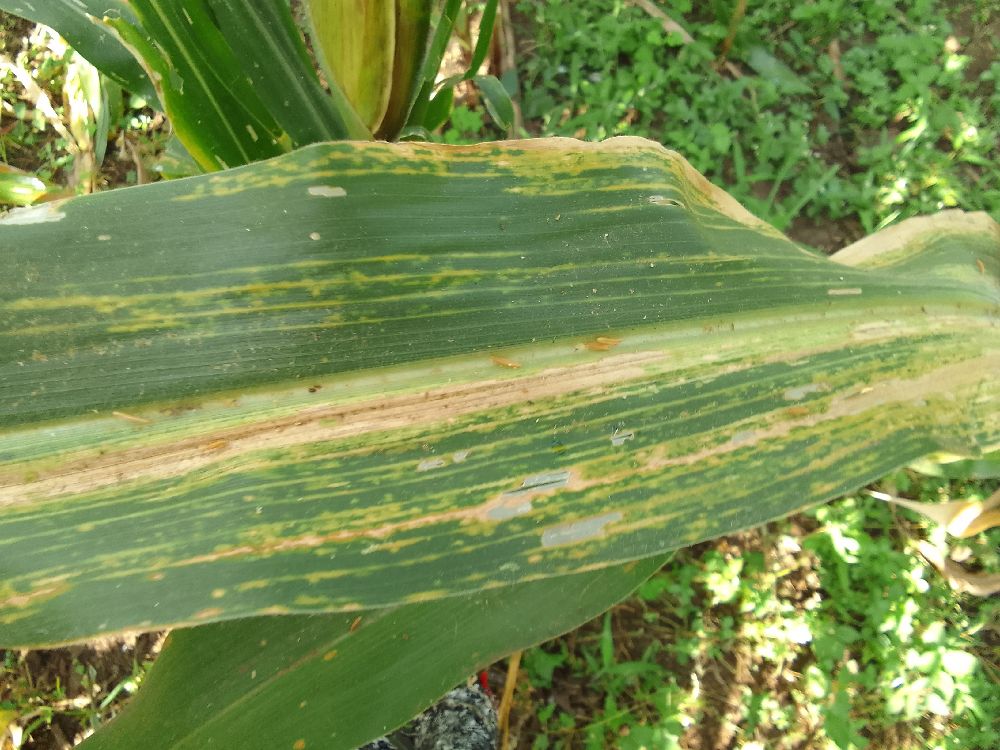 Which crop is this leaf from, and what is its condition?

maize, maize lethal necrosis
